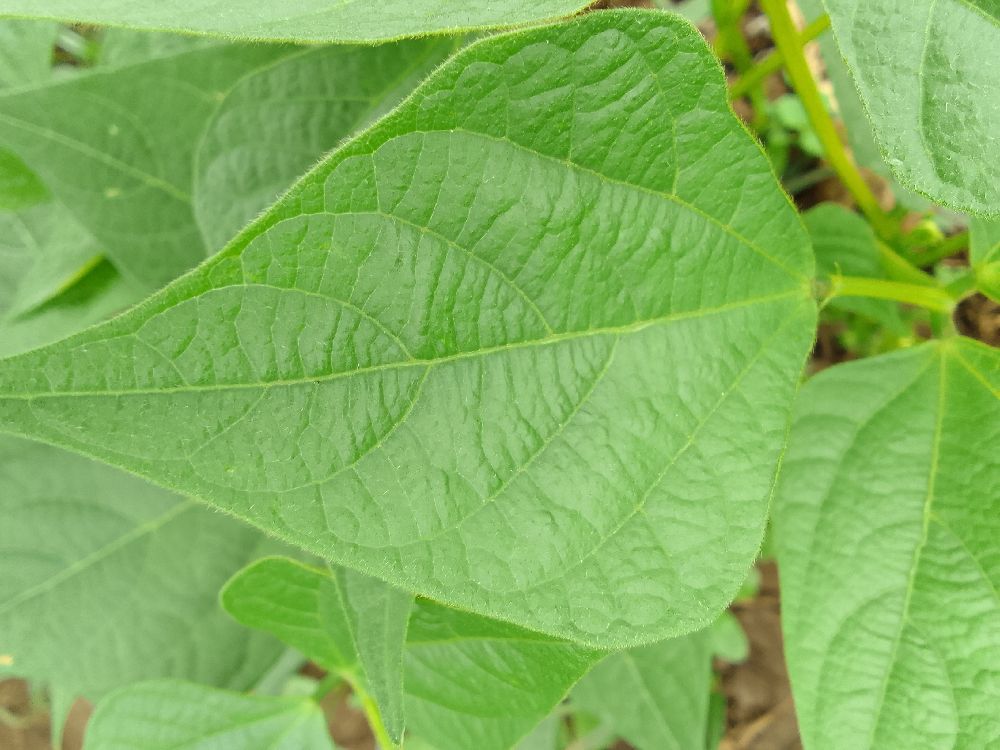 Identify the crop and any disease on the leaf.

common bean, healthy
